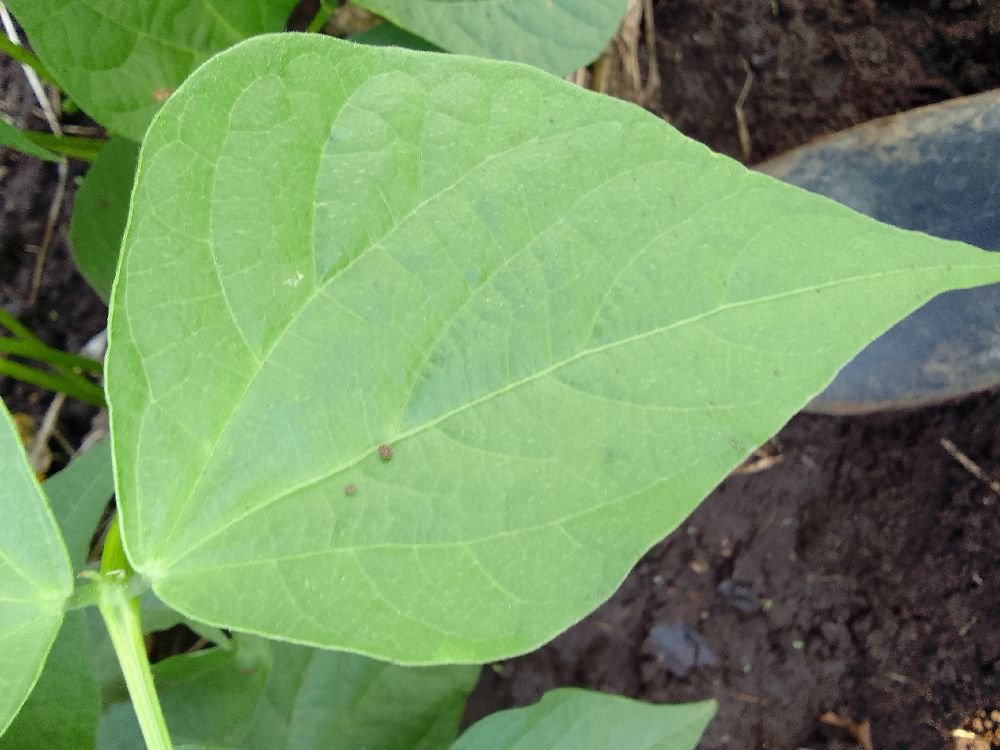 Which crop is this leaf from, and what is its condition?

common bean, healthy
